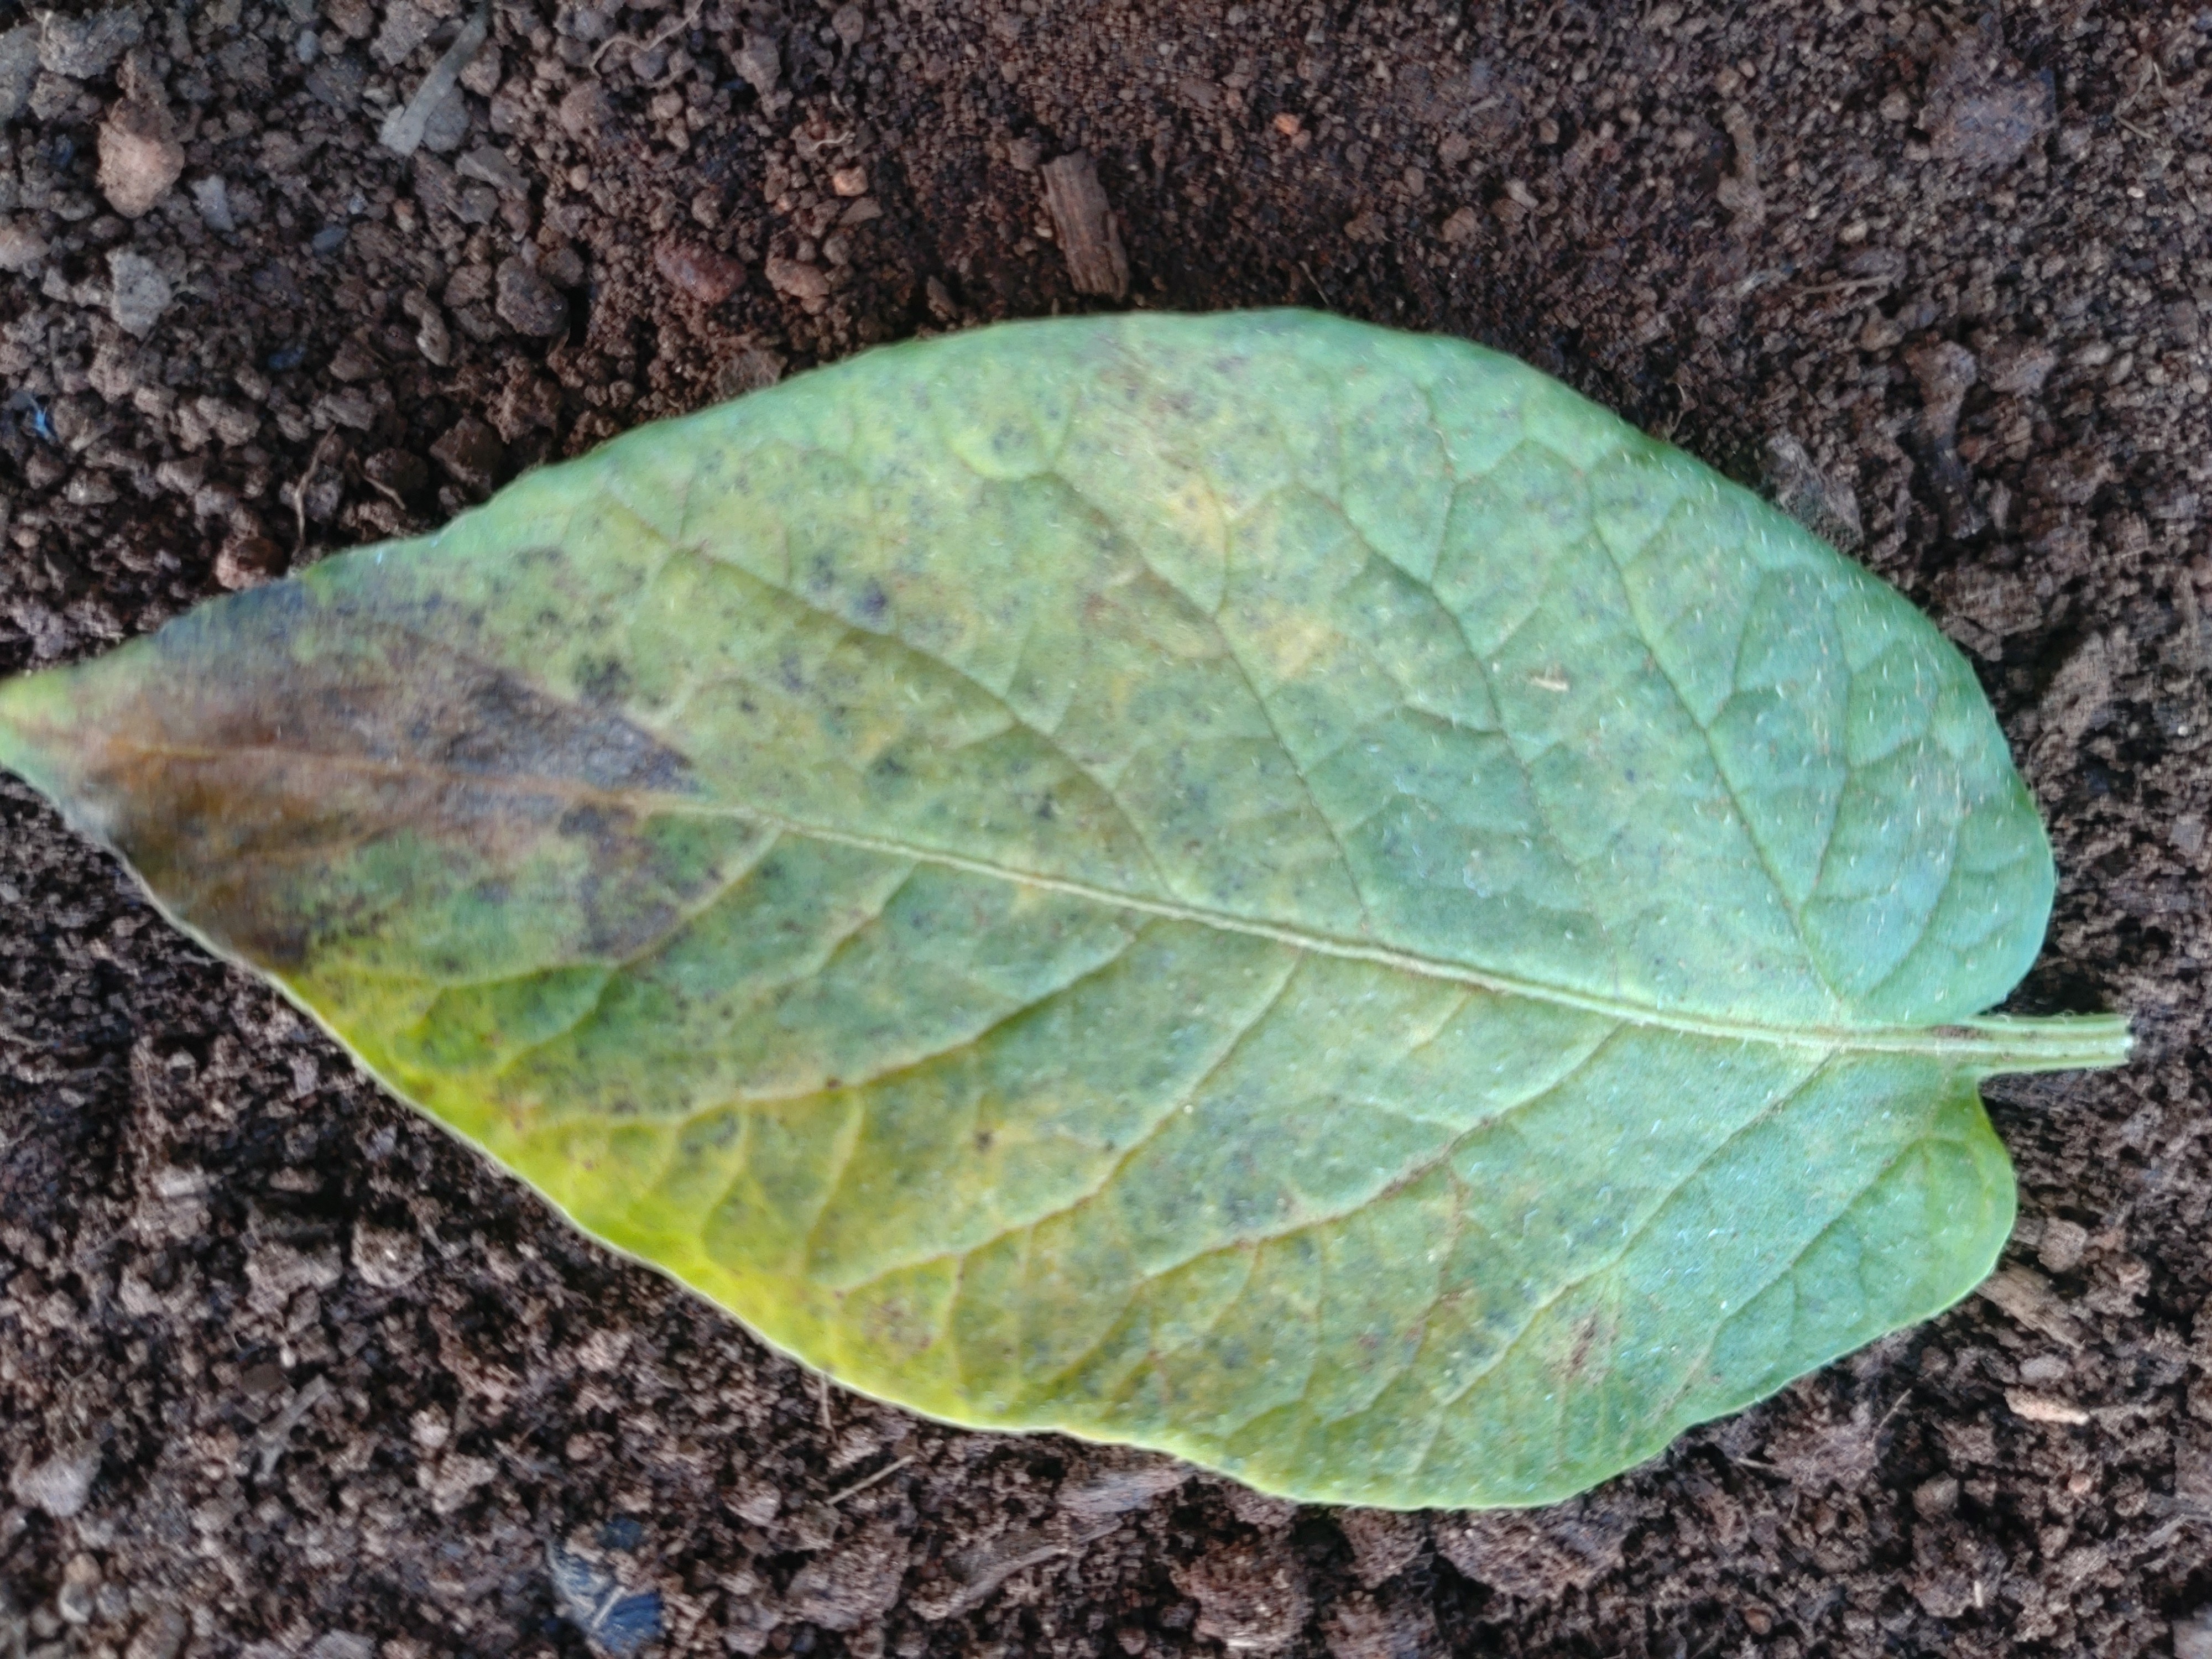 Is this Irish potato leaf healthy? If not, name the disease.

late blight
